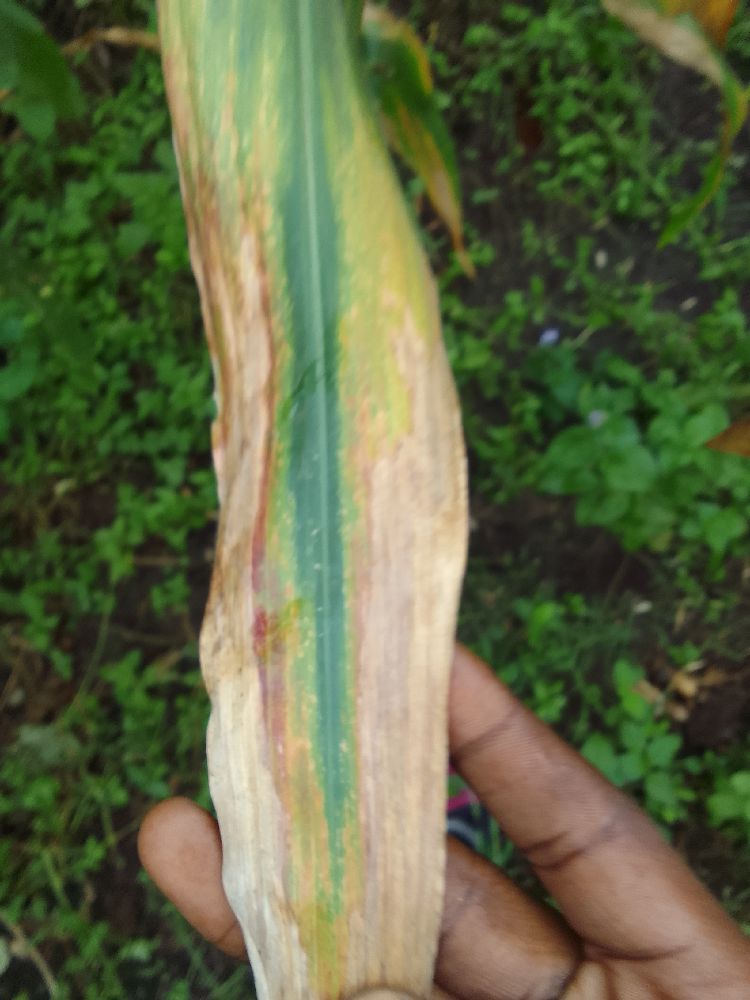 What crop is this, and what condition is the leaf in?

maize, maize lethal necrosis
